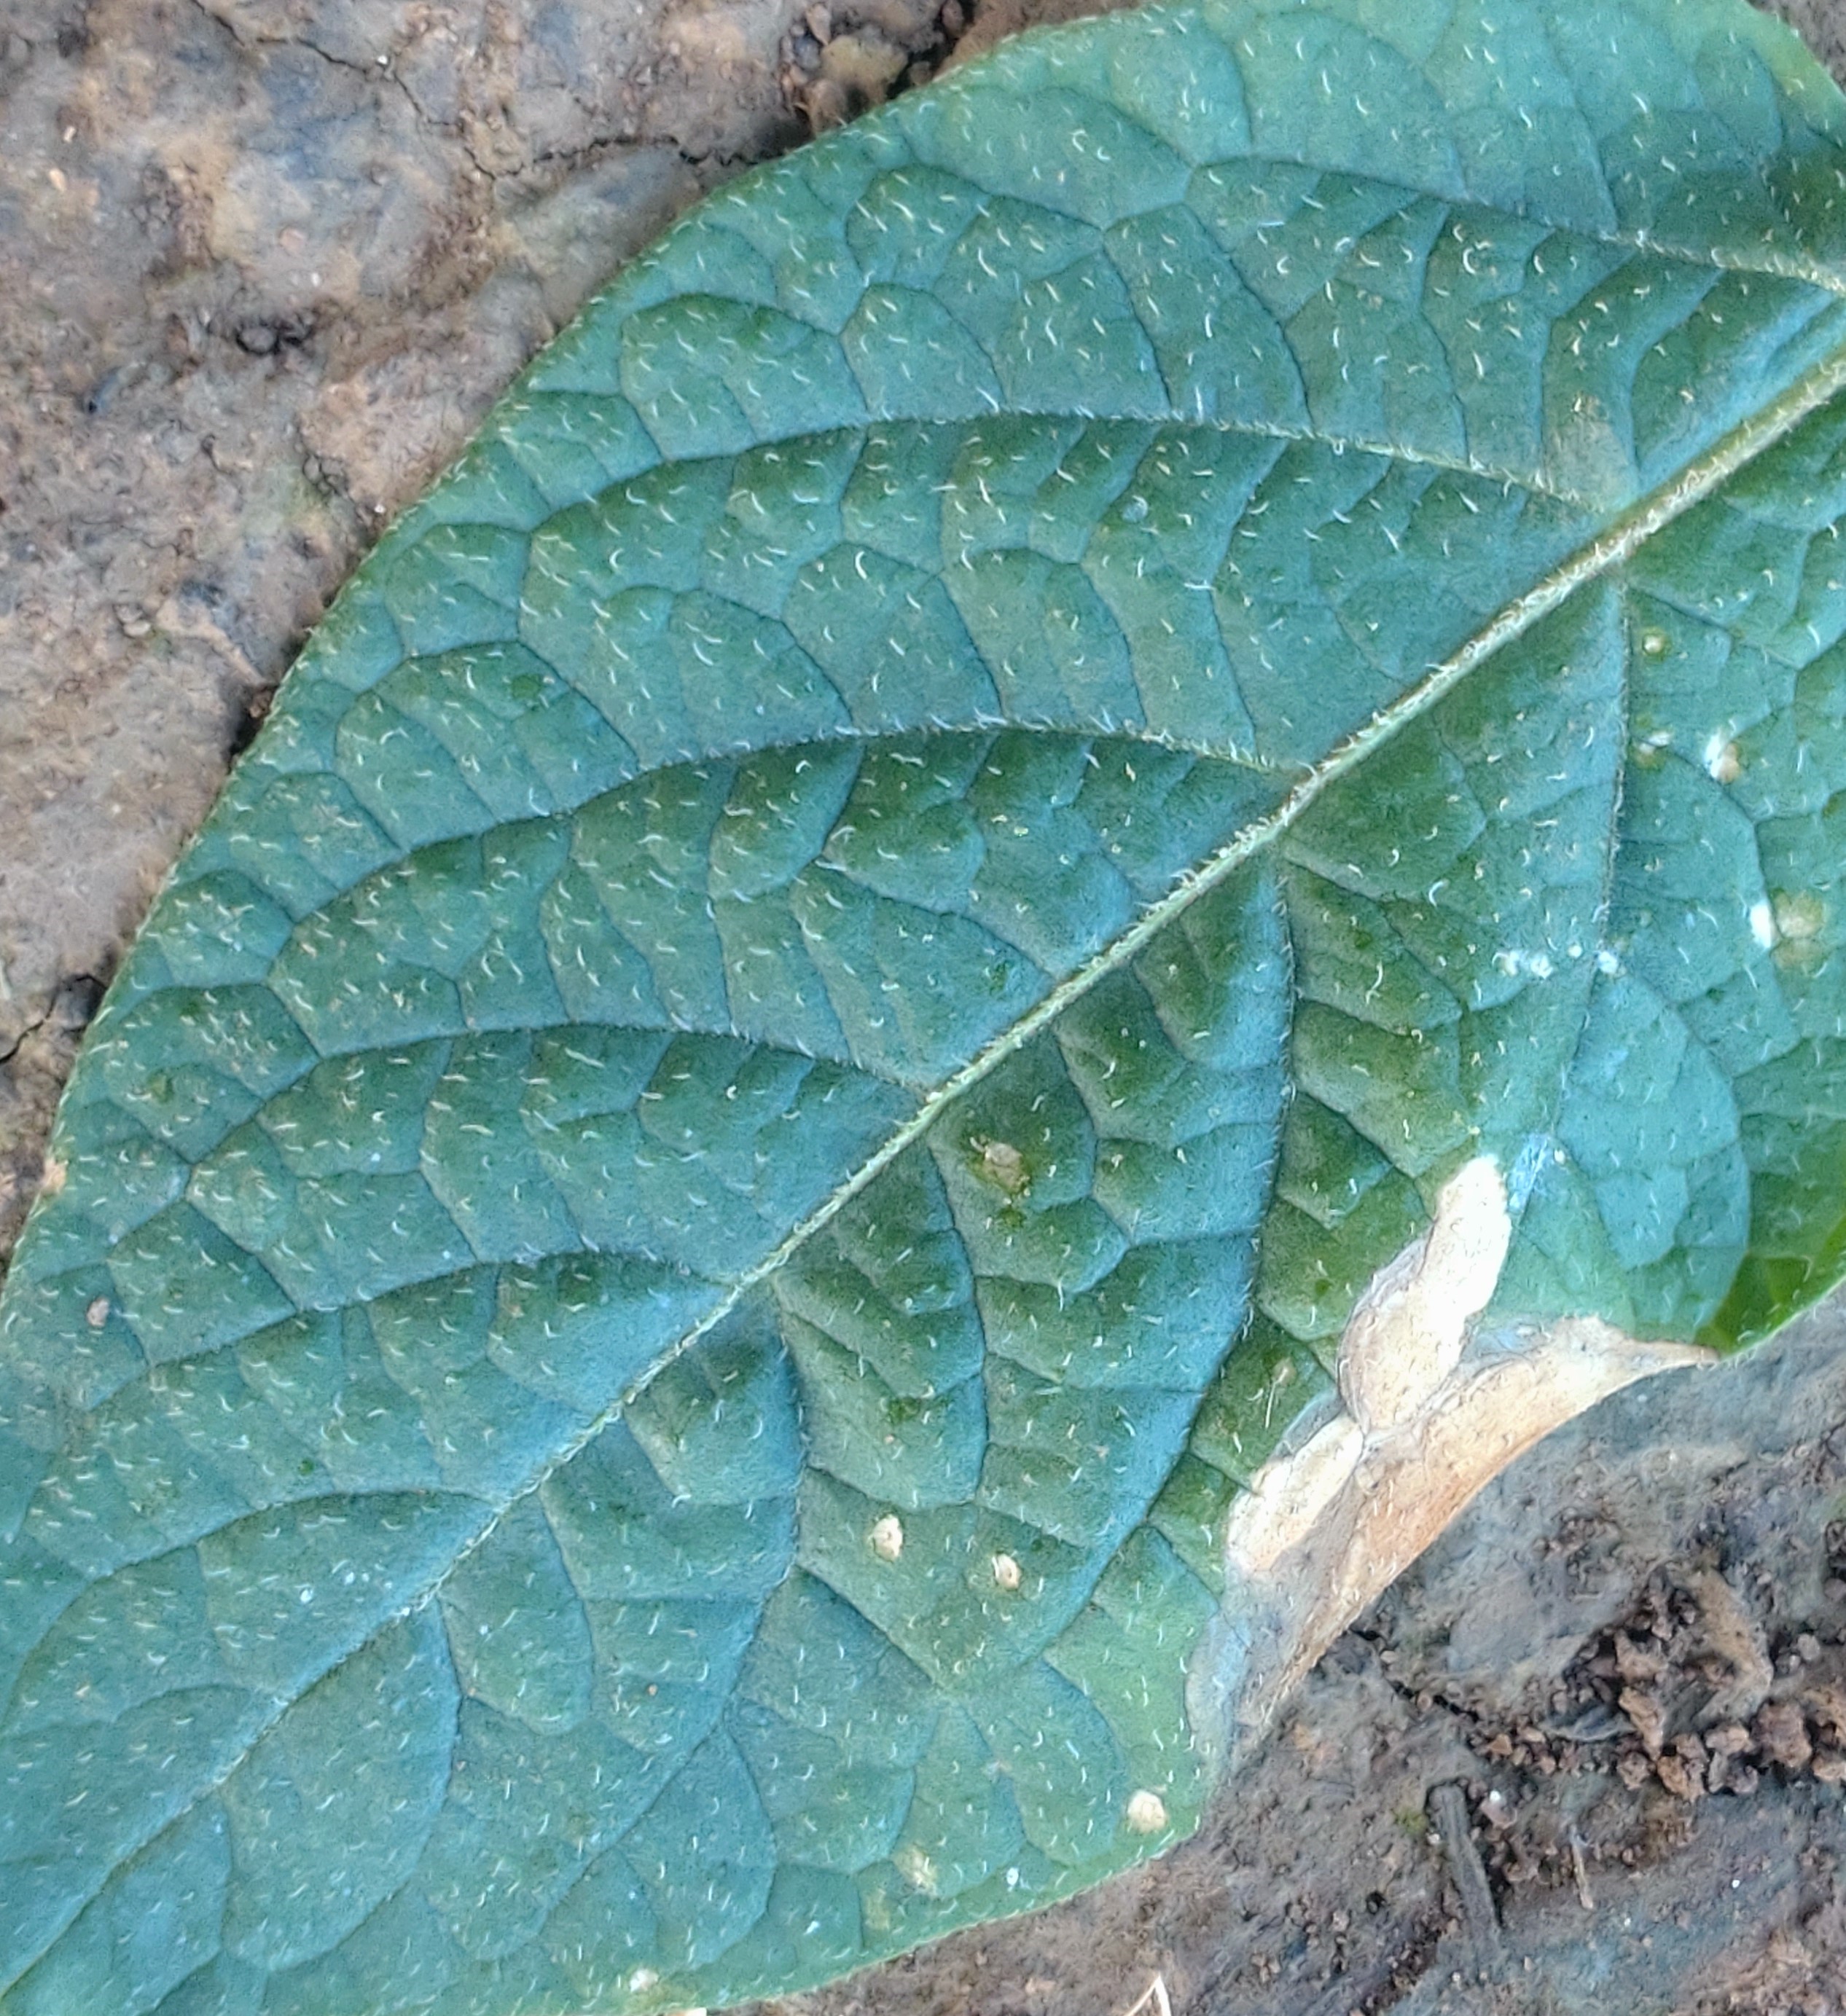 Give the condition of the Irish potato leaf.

early blight
